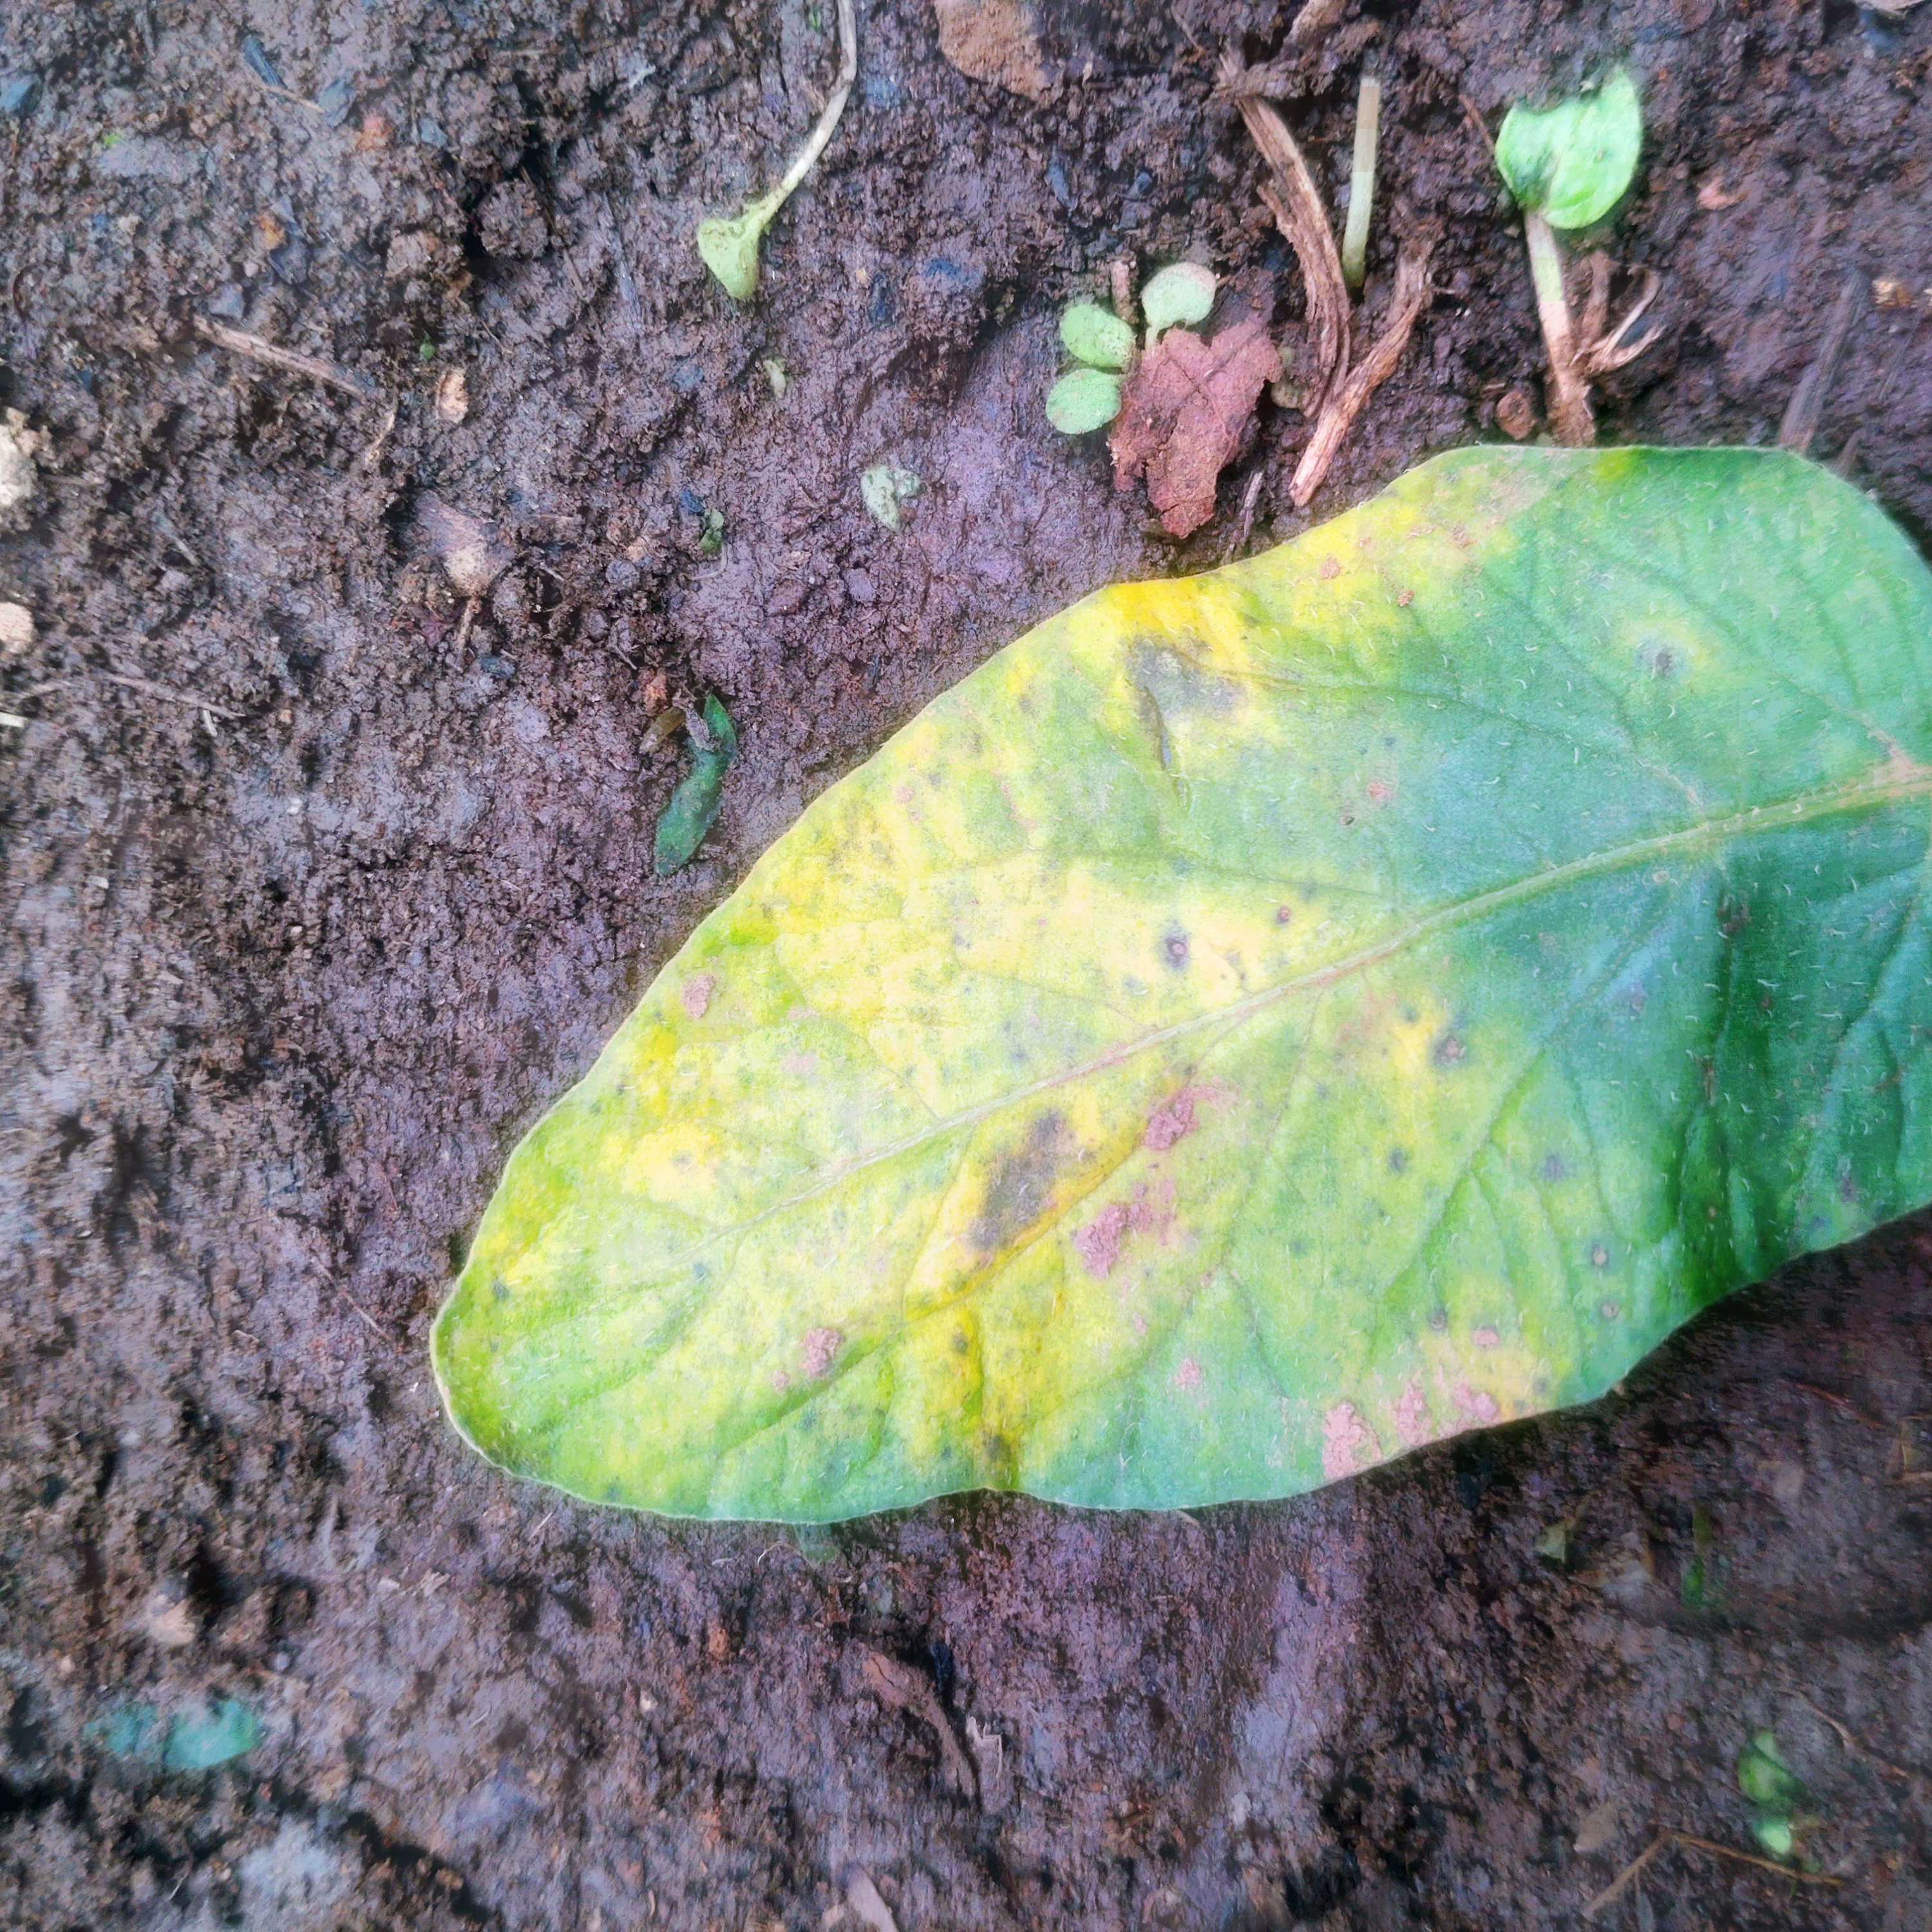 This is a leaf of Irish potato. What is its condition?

late blight
